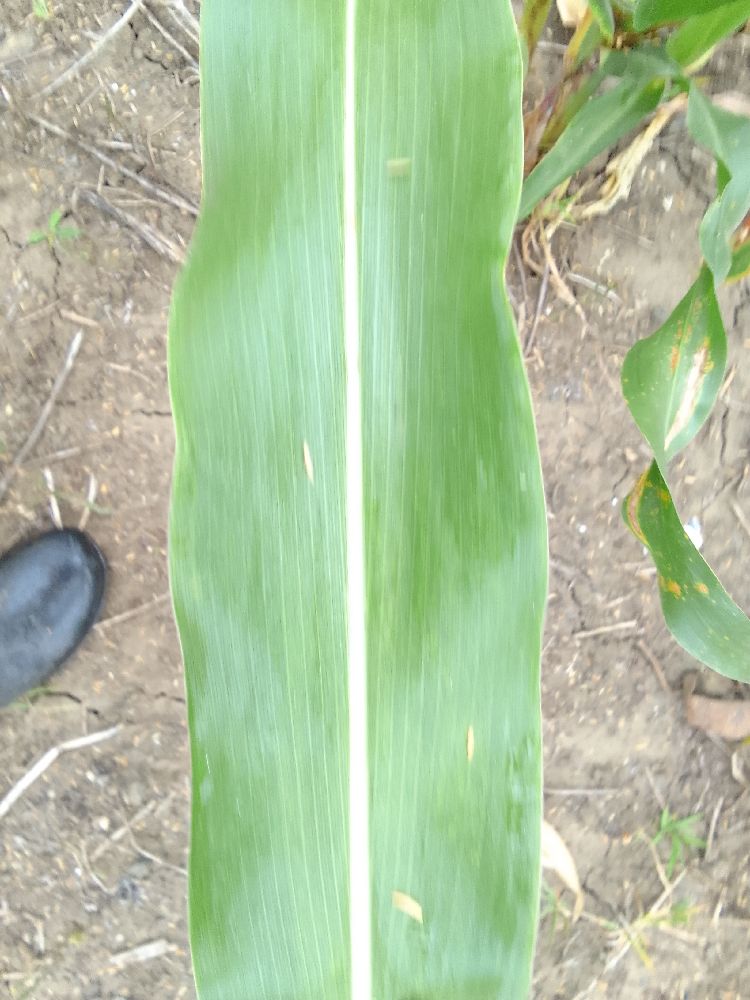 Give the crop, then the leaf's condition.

maize, healthy
